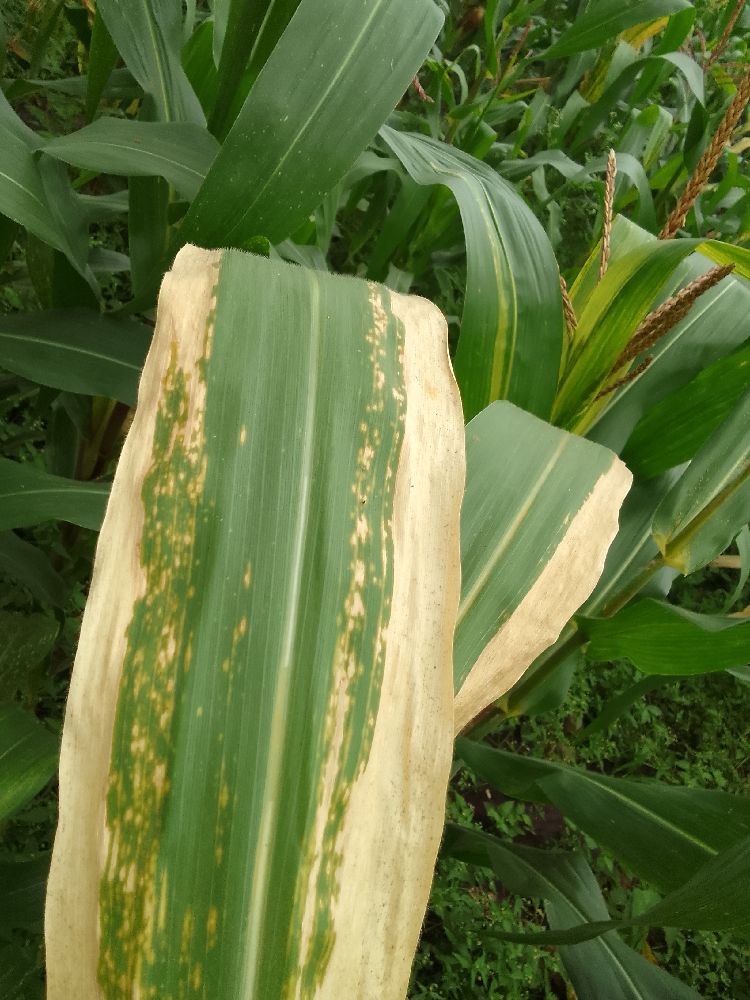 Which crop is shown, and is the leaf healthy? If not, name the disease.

maize, maize lethal necrosis
